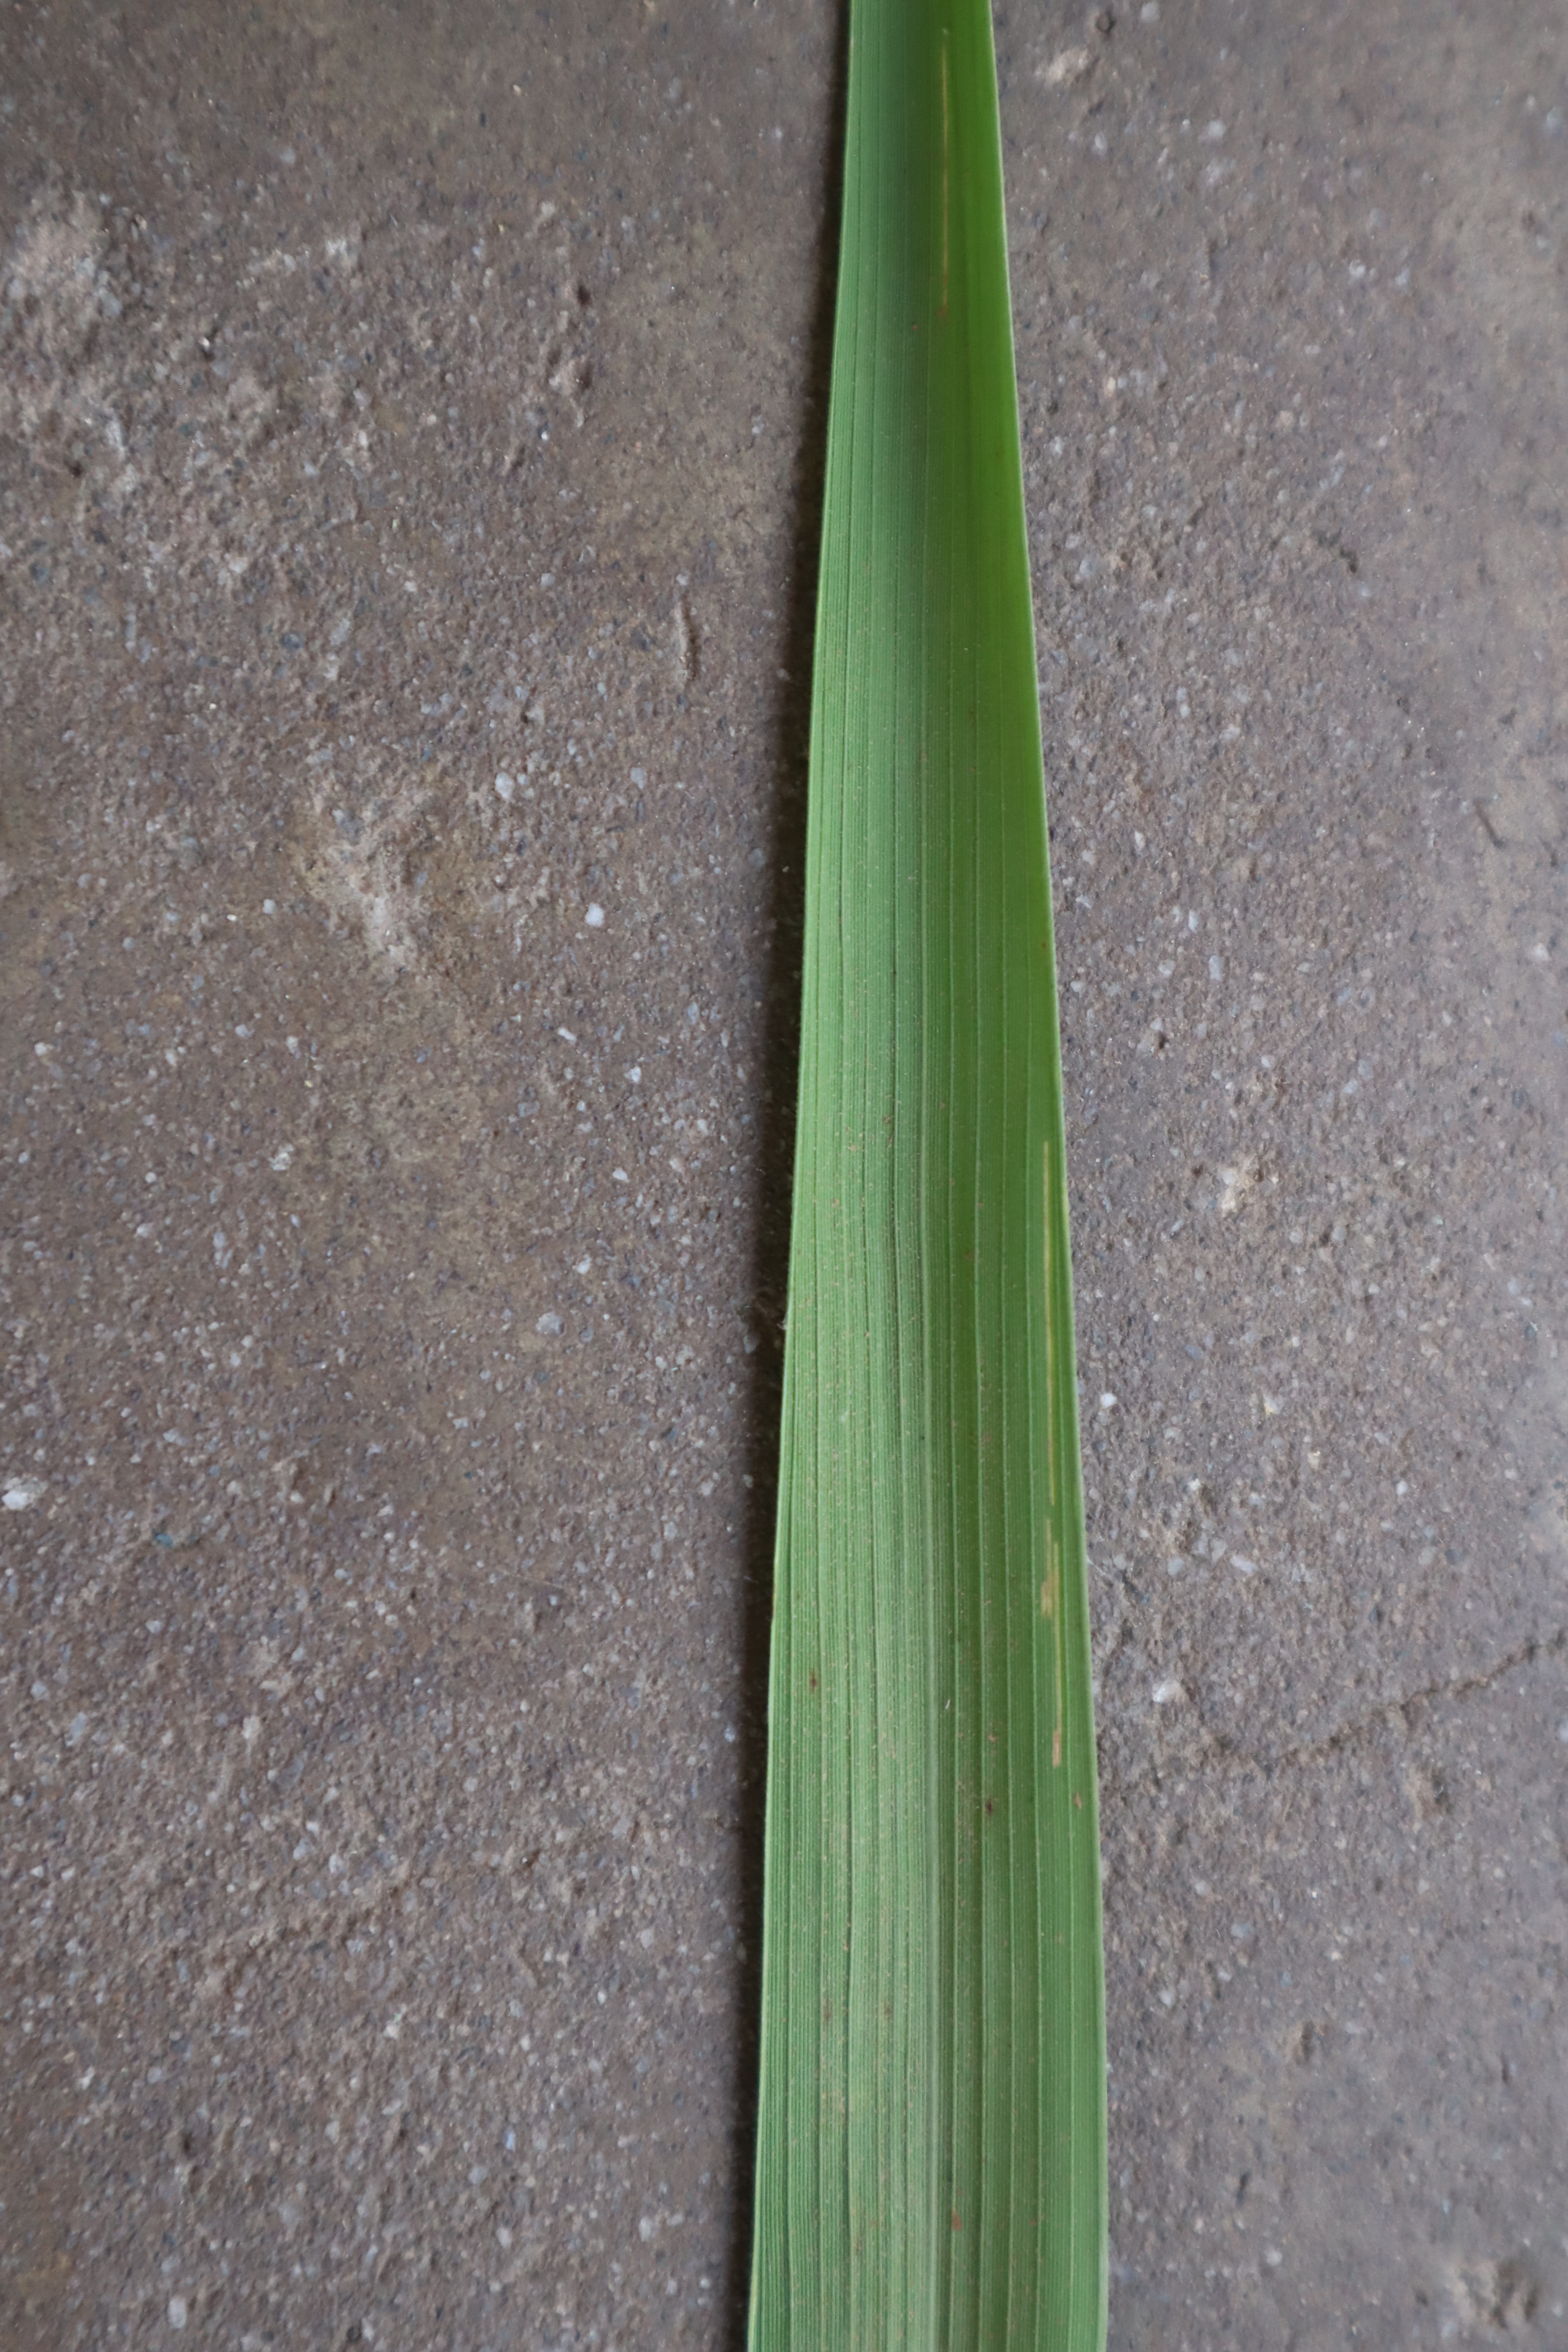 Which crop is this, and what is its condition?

rice, healthy leaves
